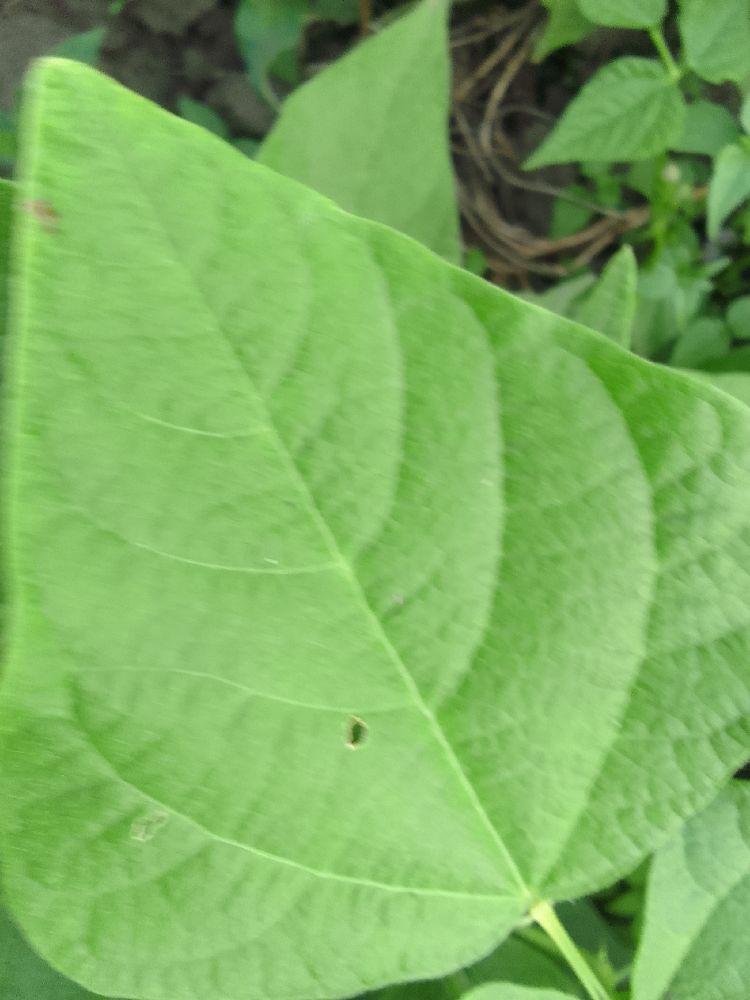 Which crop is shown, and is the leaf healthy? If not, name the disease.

common bean, healthy
